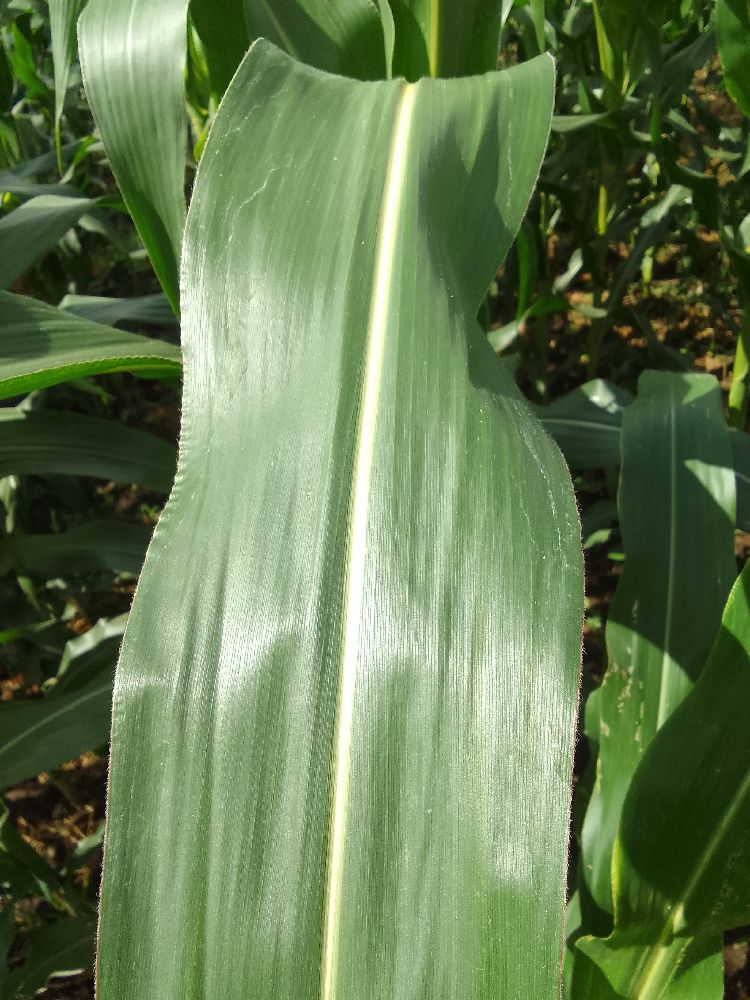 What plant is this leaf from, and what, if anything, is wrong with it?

maize, healthy
